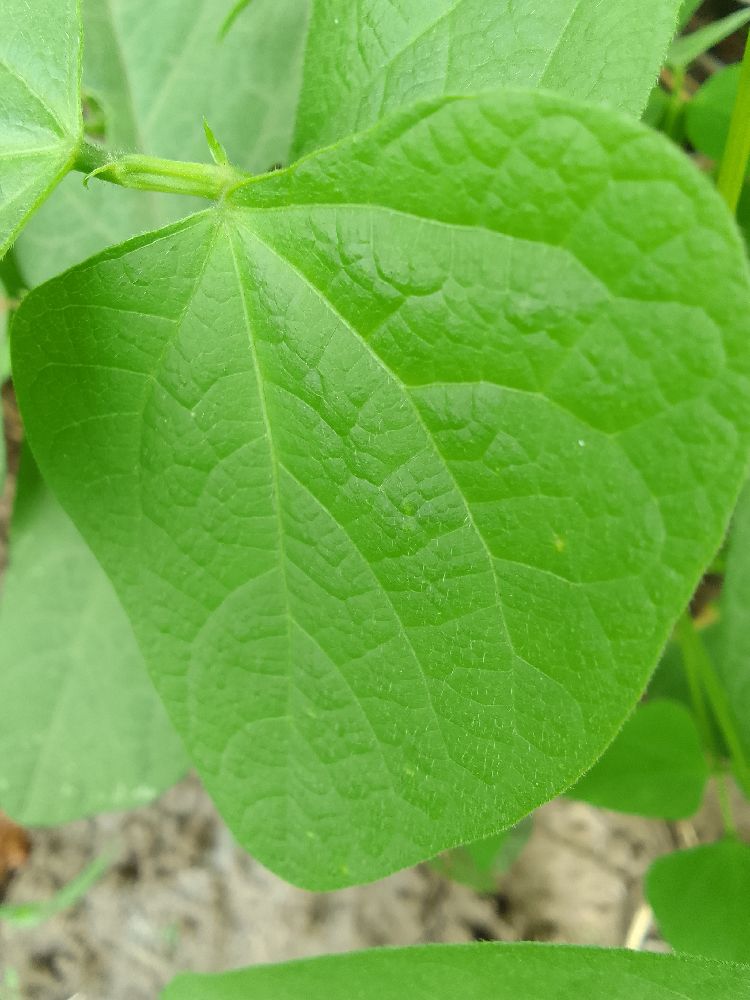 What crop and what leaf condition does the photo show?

common bean, healthy
